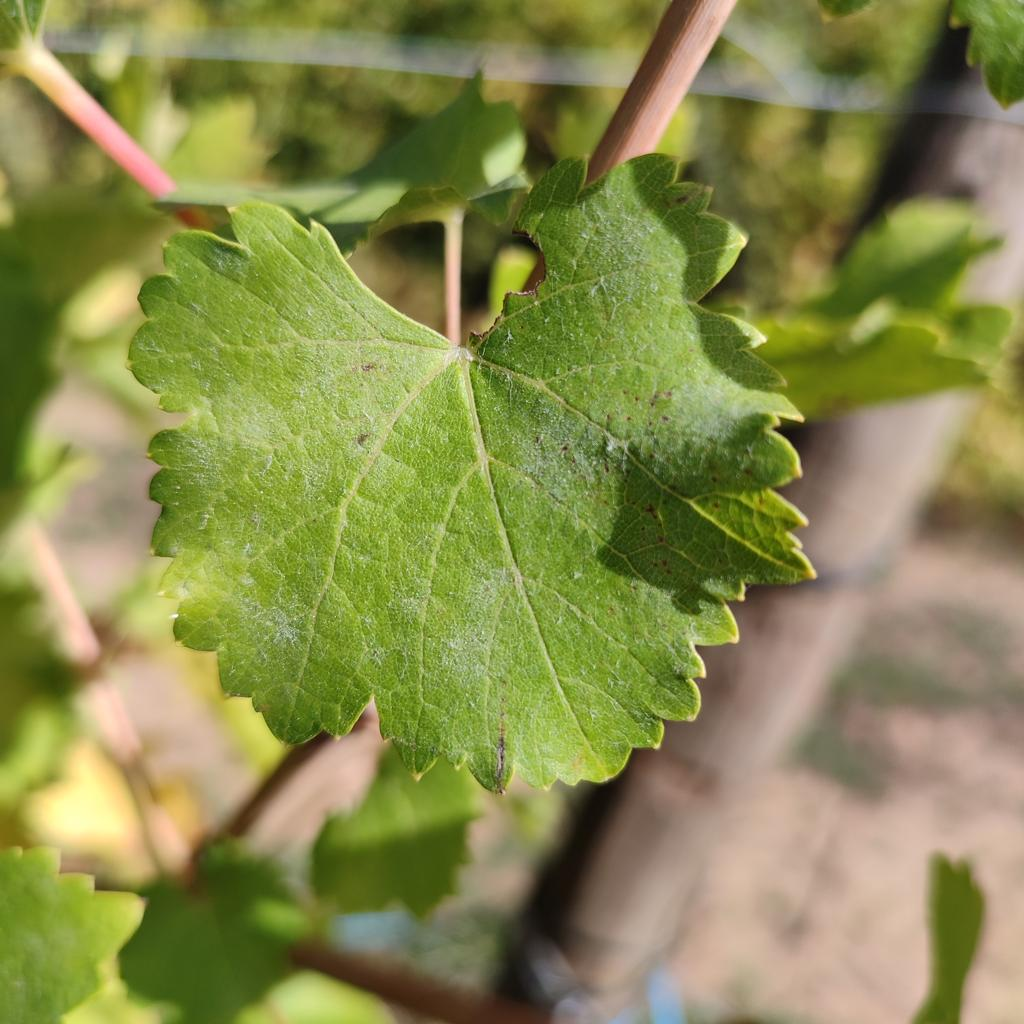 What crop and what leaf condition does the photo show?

grapevine, powdery mildew
